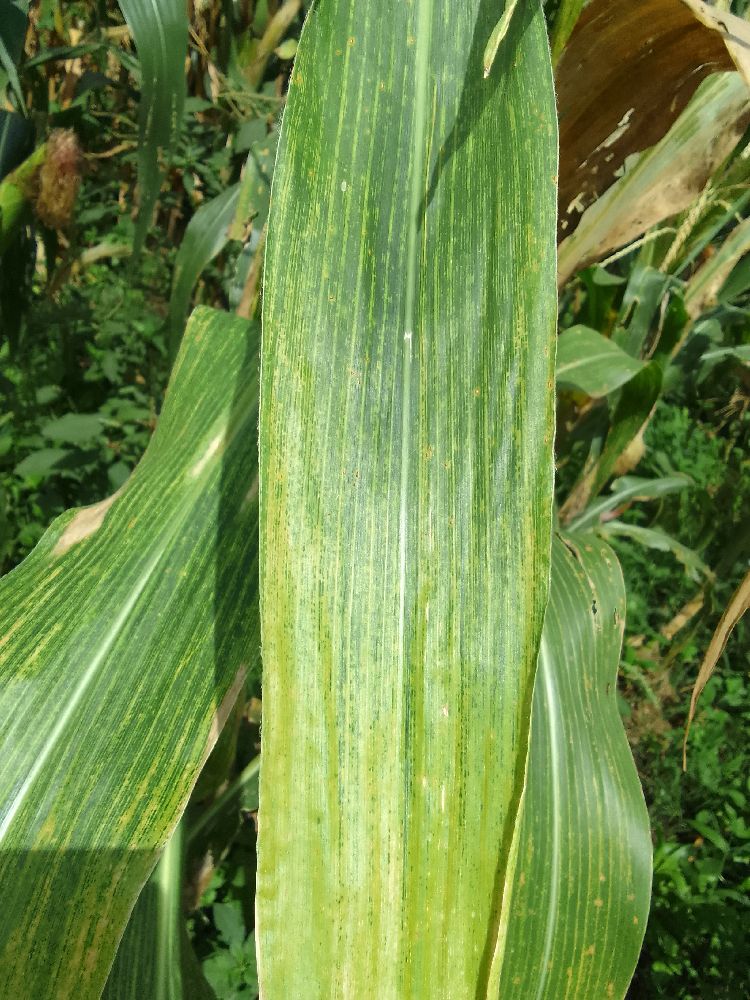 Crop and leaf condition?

maize, maize lethal necrosis
